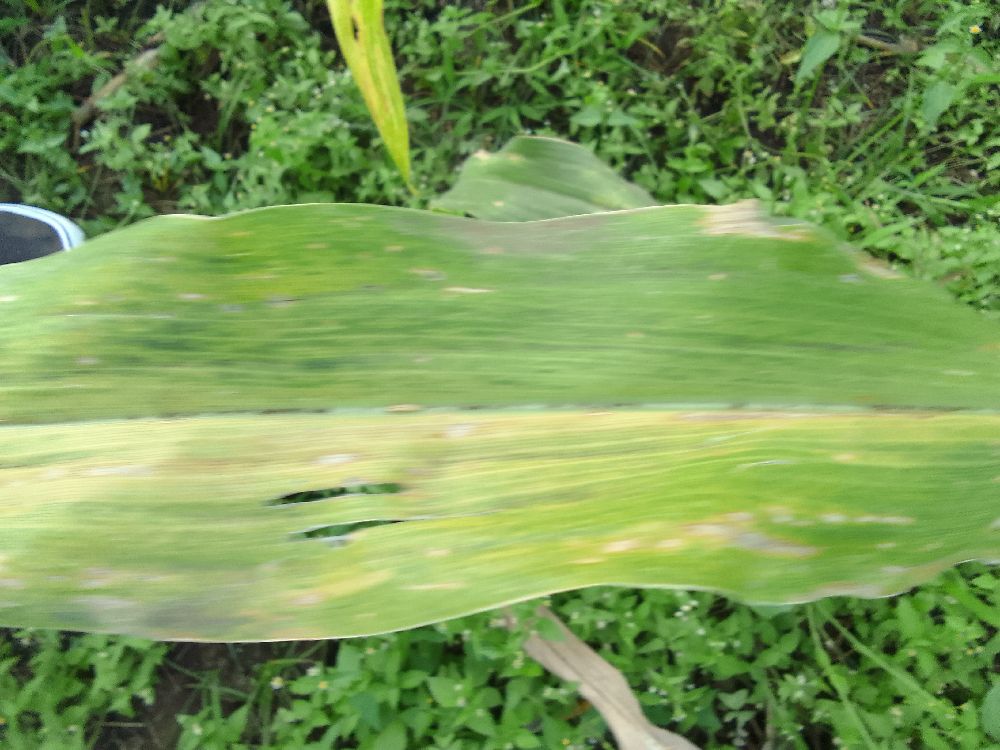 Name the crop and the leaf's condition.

maize, maize lethal necrosis
